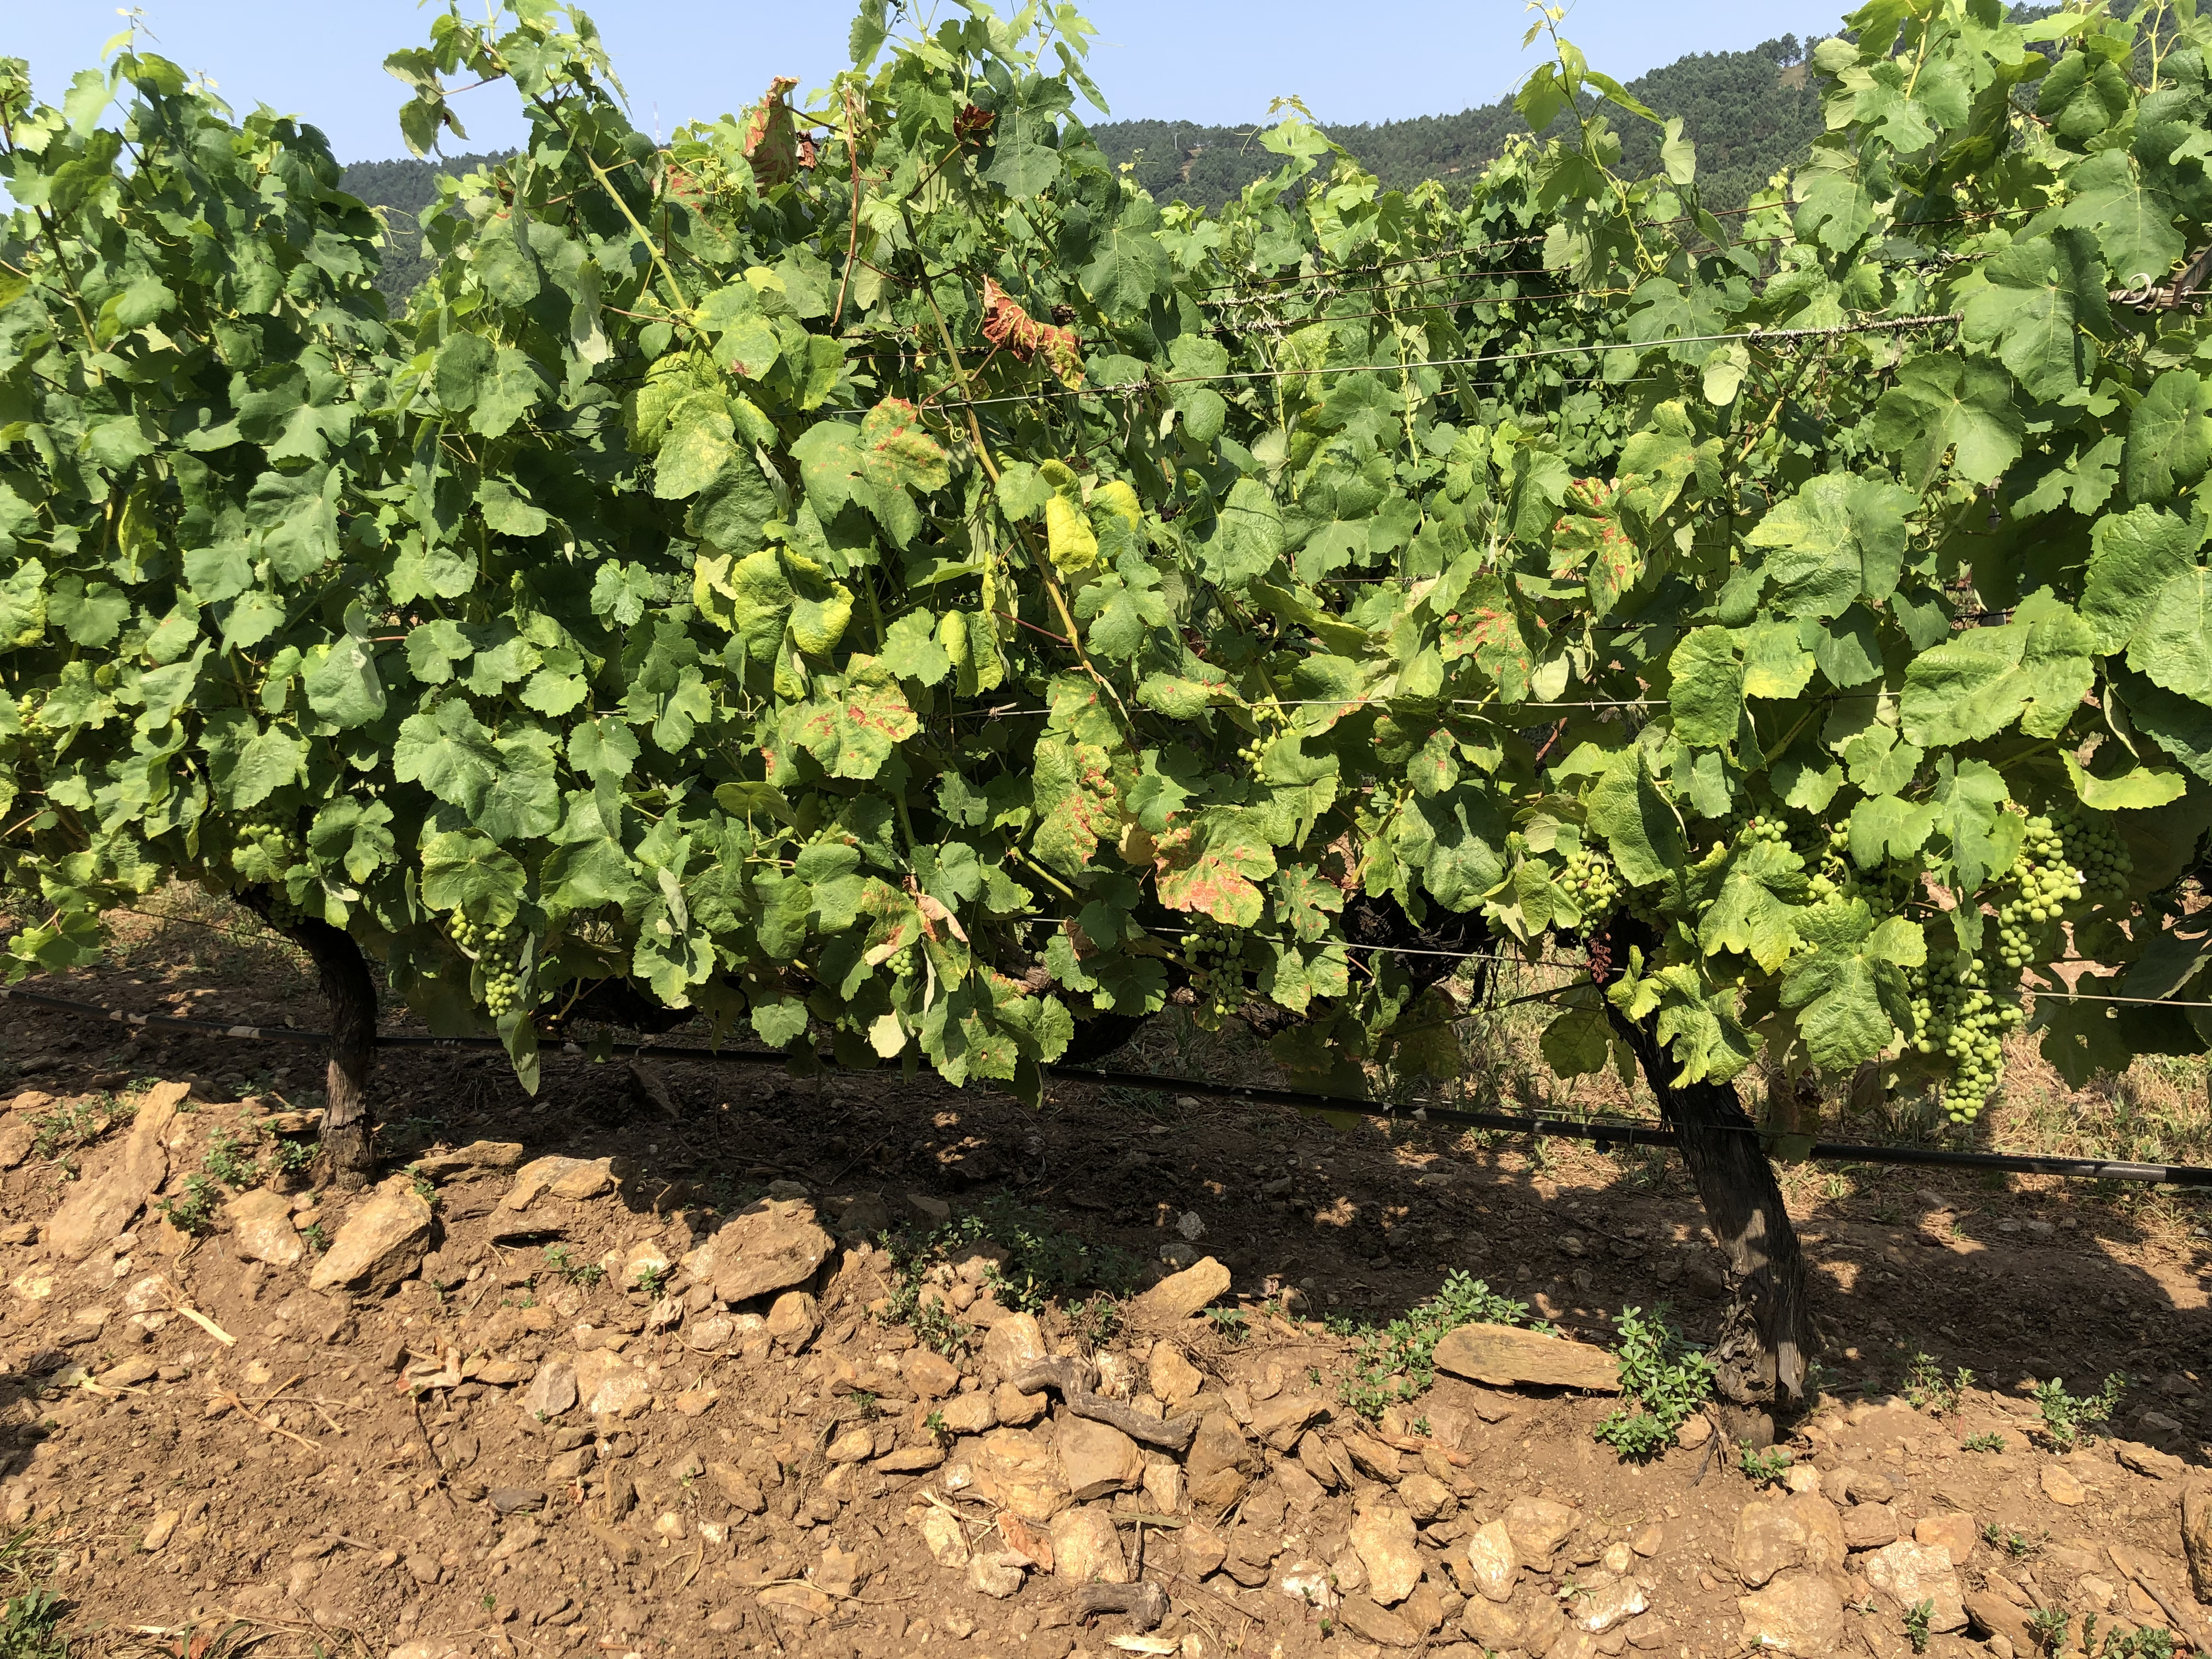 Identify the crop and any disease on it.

grapevine, affected by esca disease
